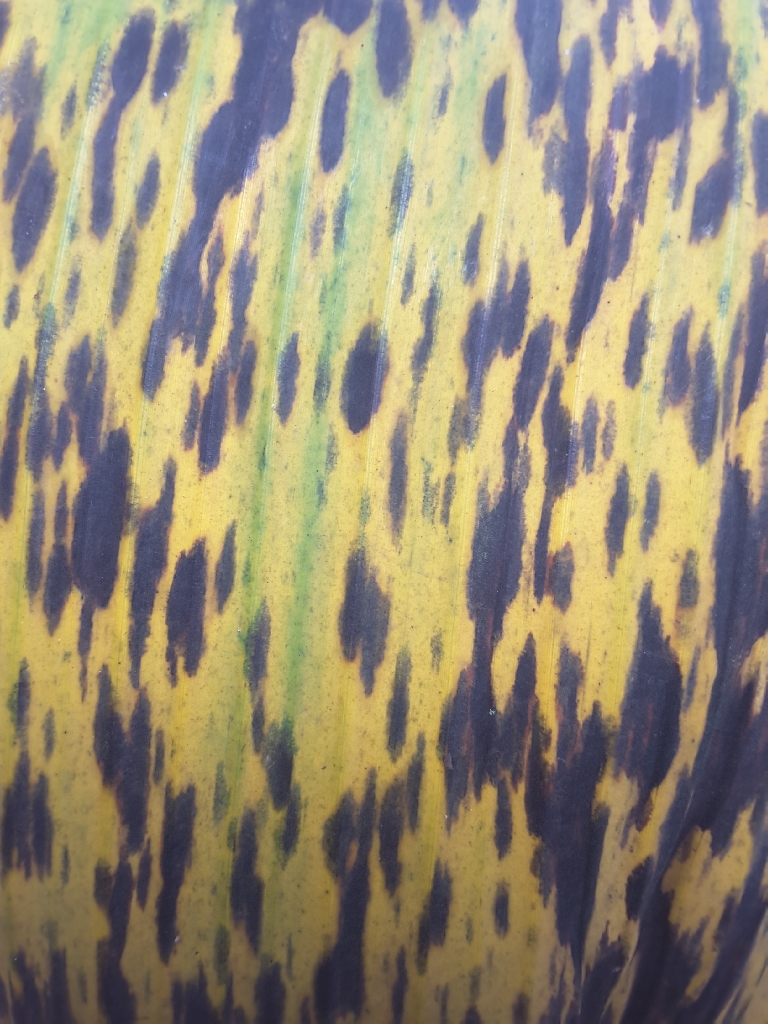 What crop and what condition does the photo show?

banana, black sigatoka
